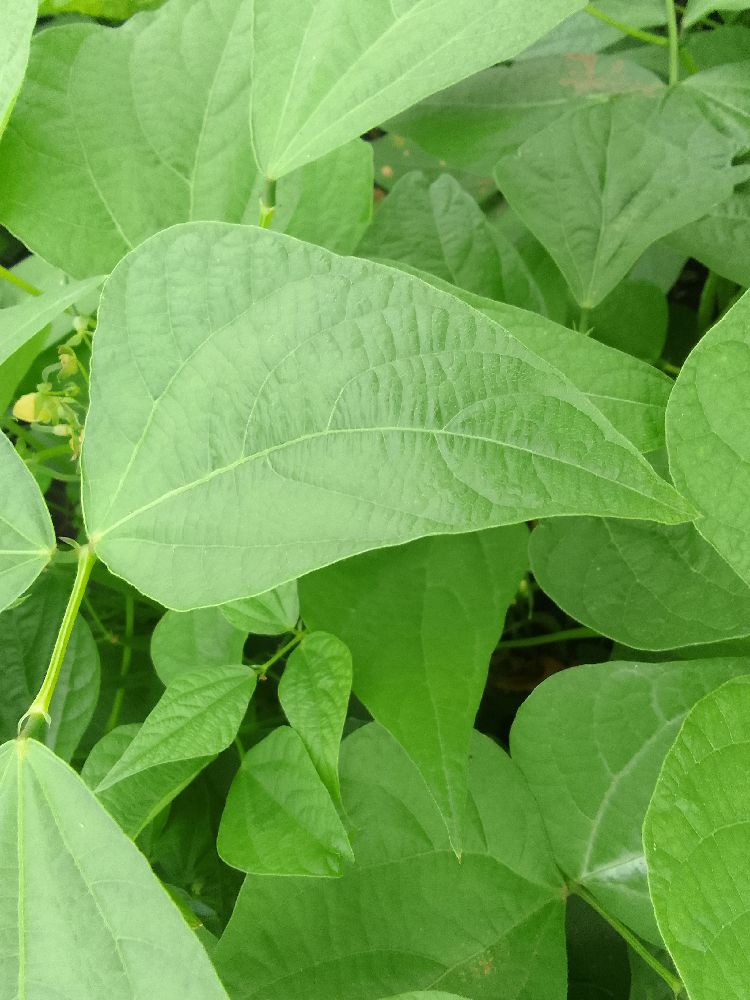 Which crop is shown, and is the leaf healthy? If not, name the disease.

common bean, healthy
